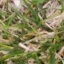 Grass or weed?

grass
